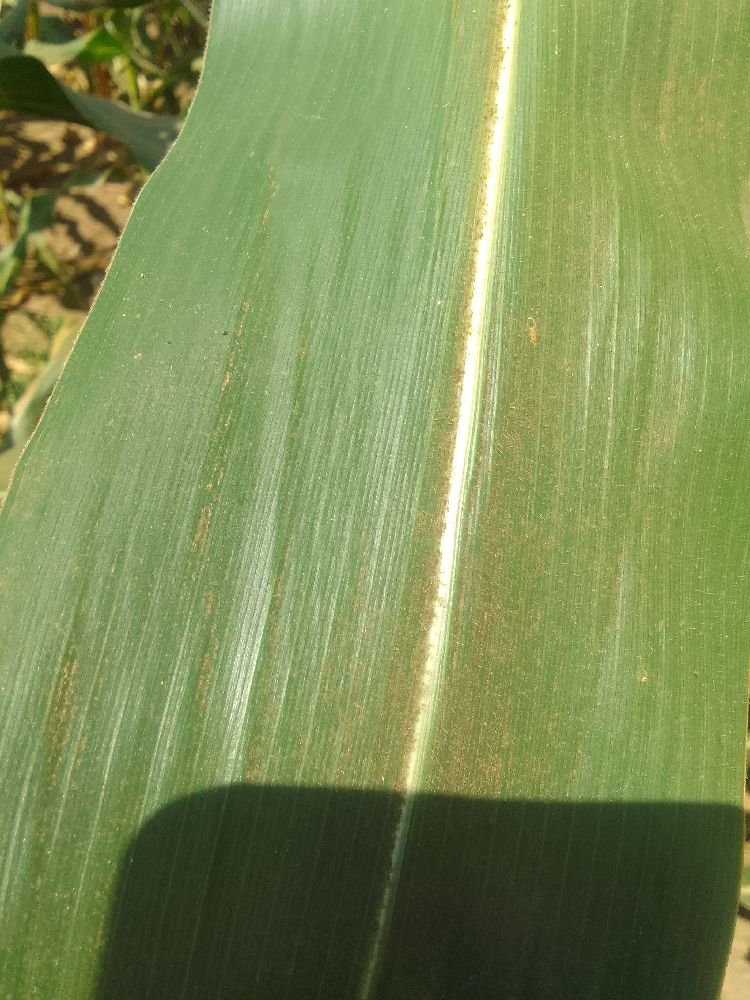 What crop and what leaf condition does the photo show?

maize, healthy
